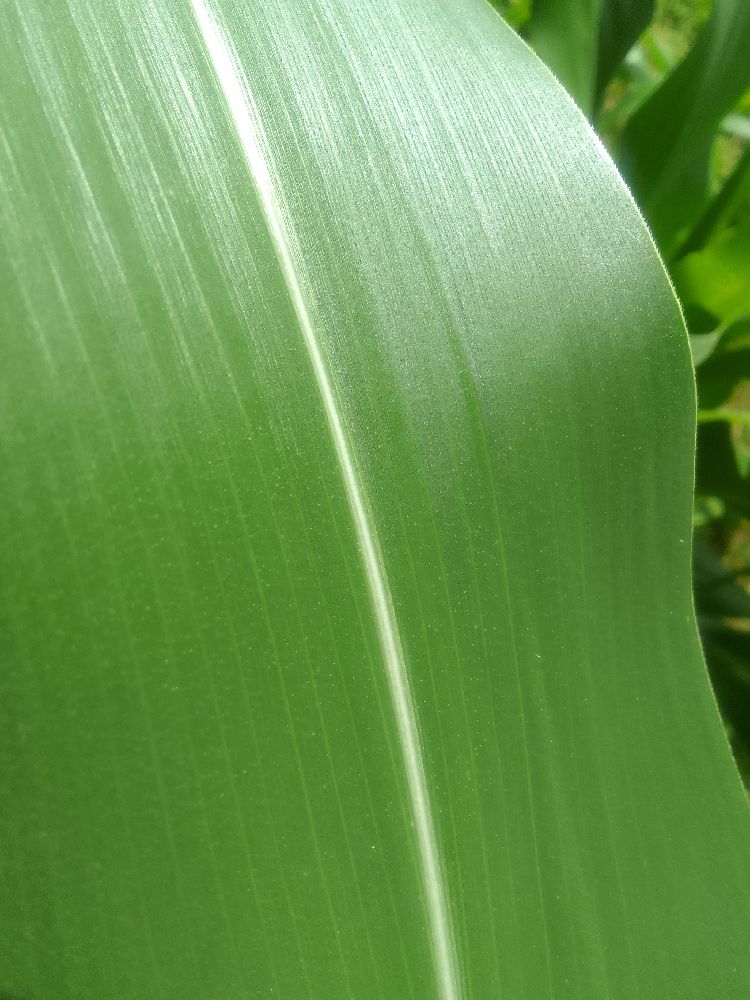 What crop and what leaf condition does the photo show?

maize, healthy
